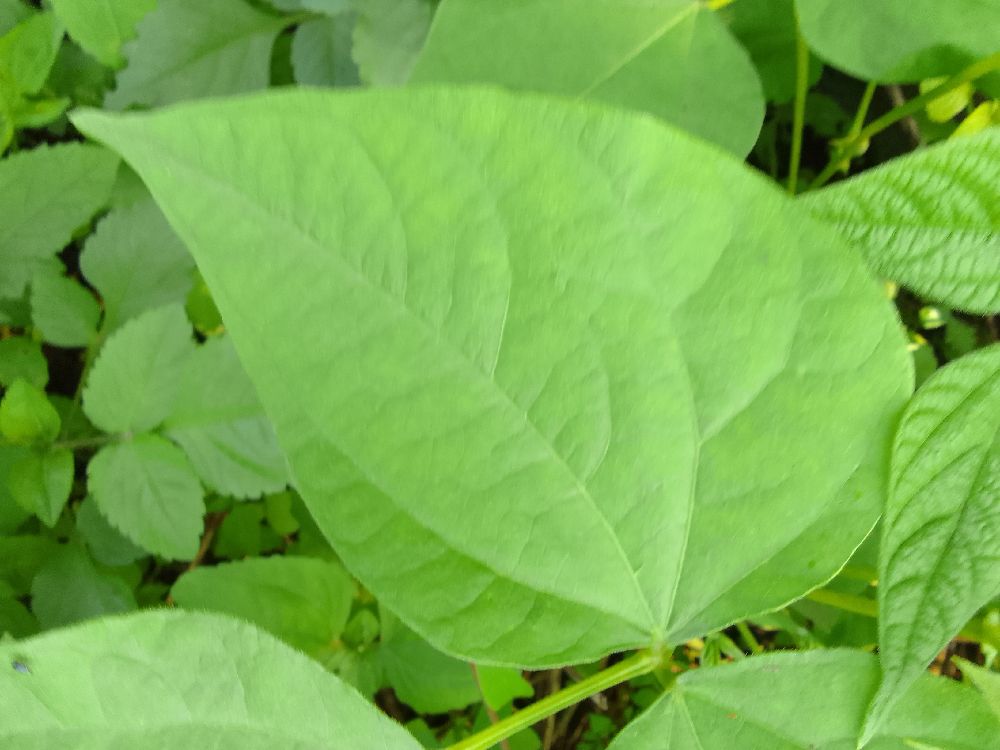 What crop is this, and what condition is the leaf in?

common bean, healthy
